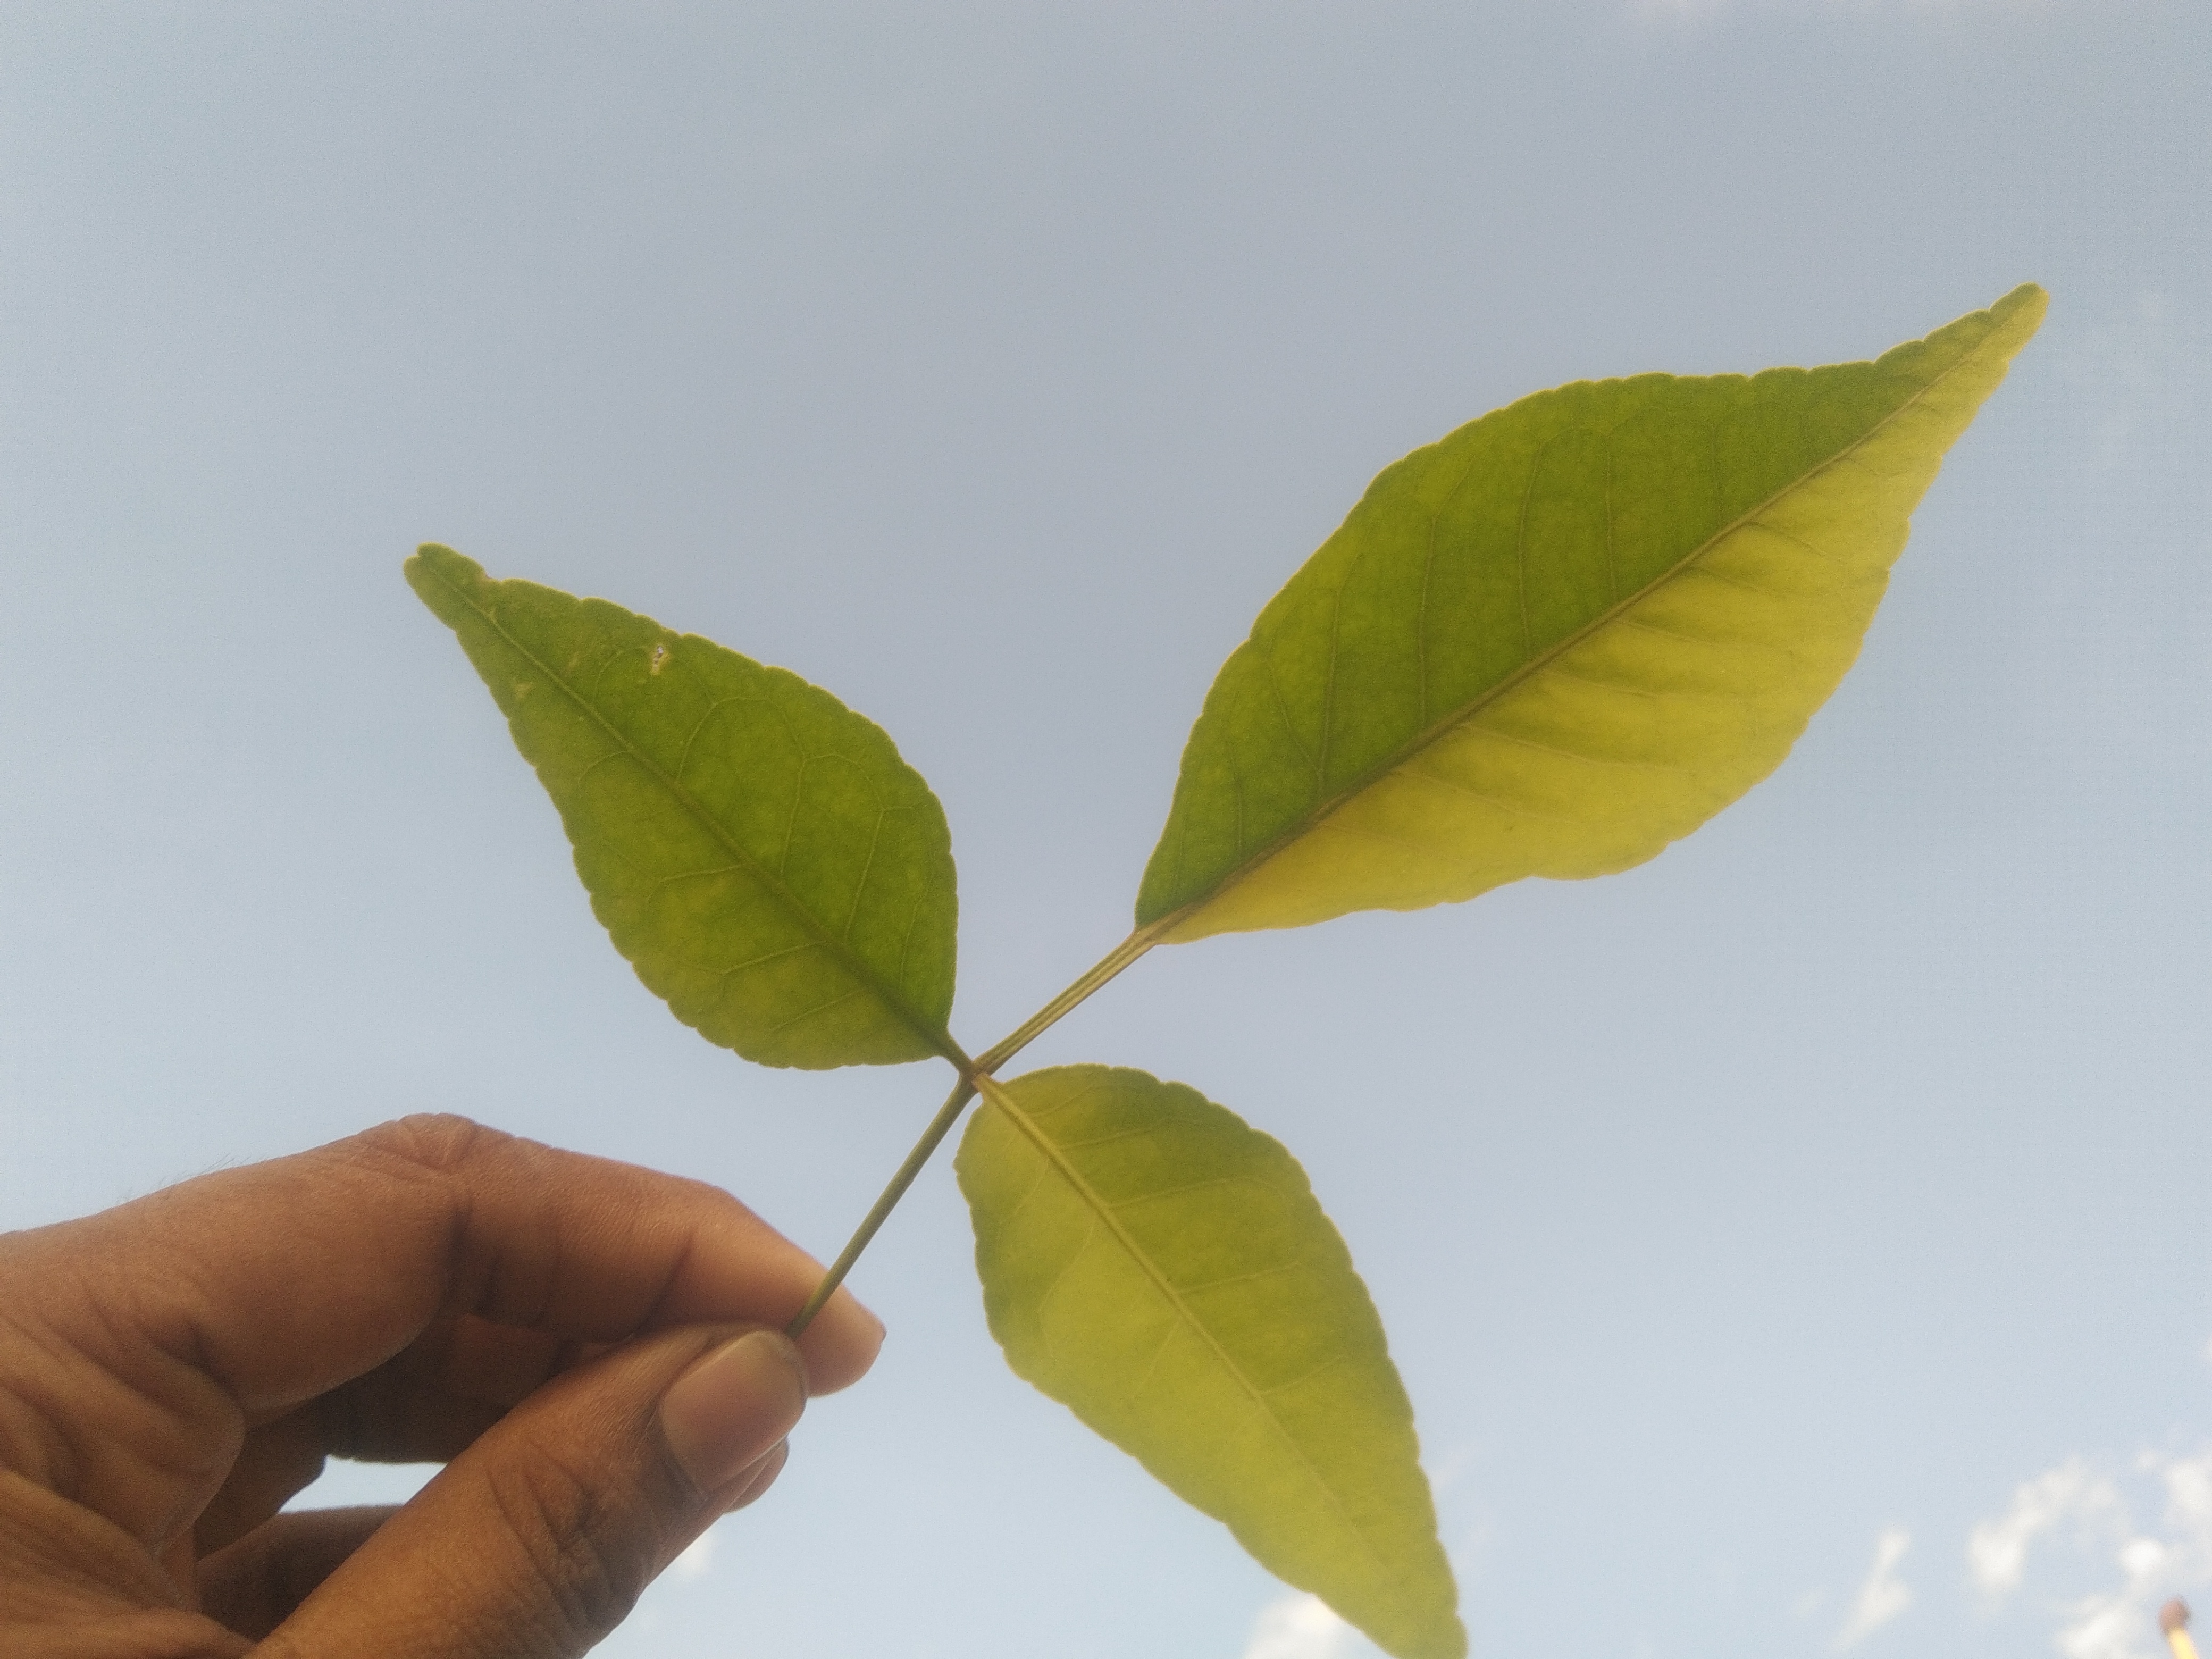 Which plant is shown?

wood apple
